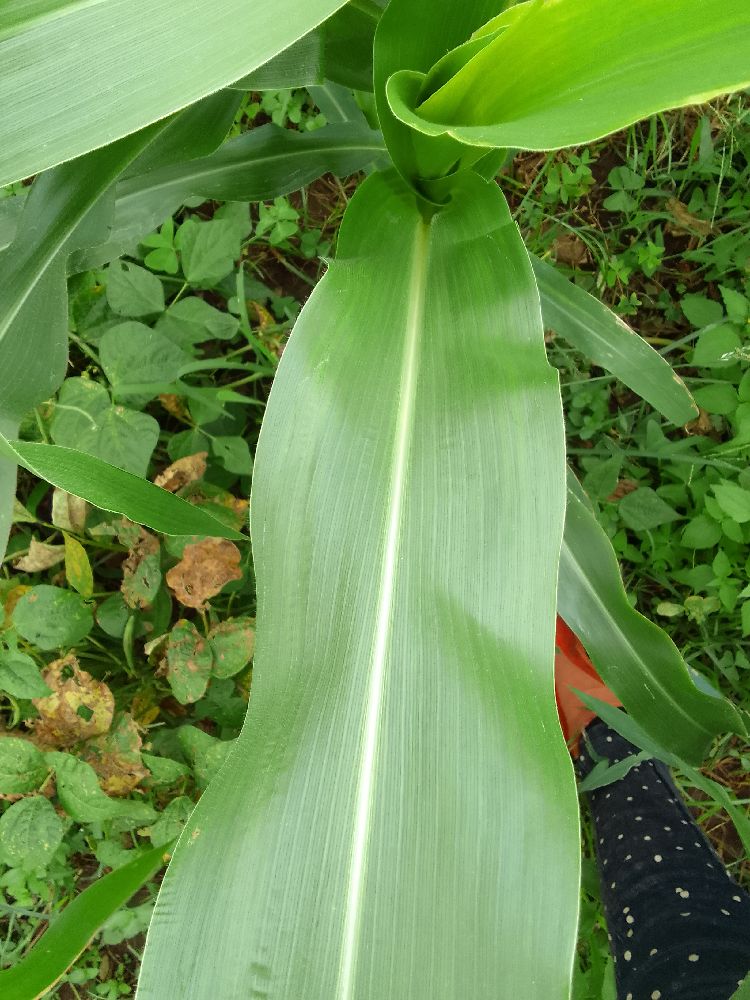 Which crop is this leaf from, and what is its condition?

maize, healthy
